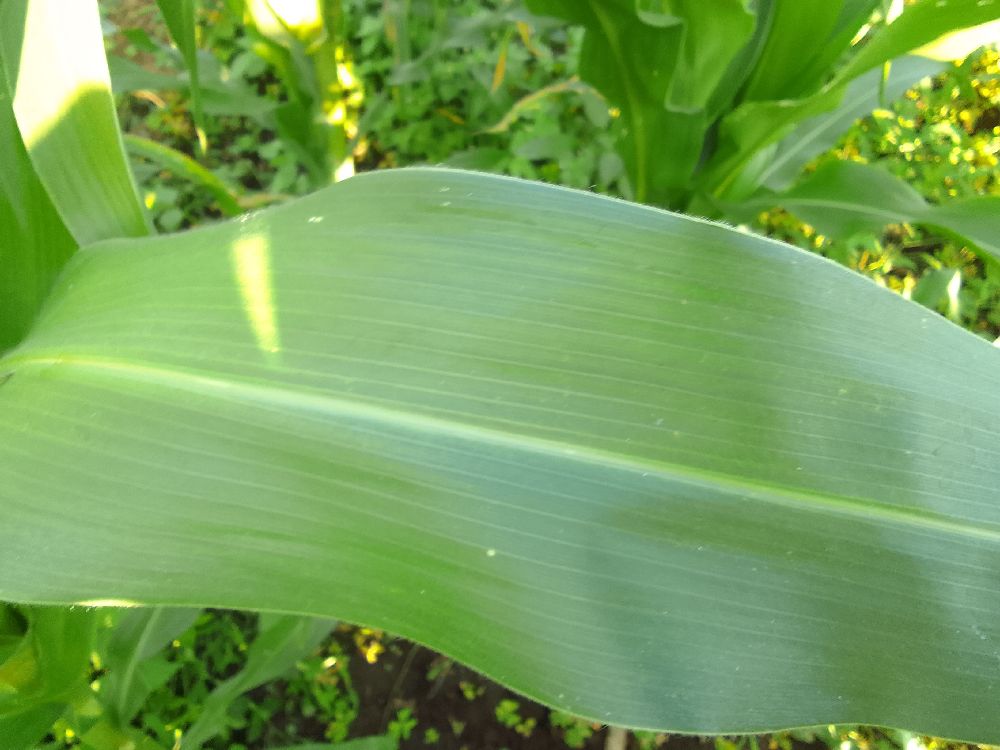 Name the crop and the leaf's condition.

maize, healthy
